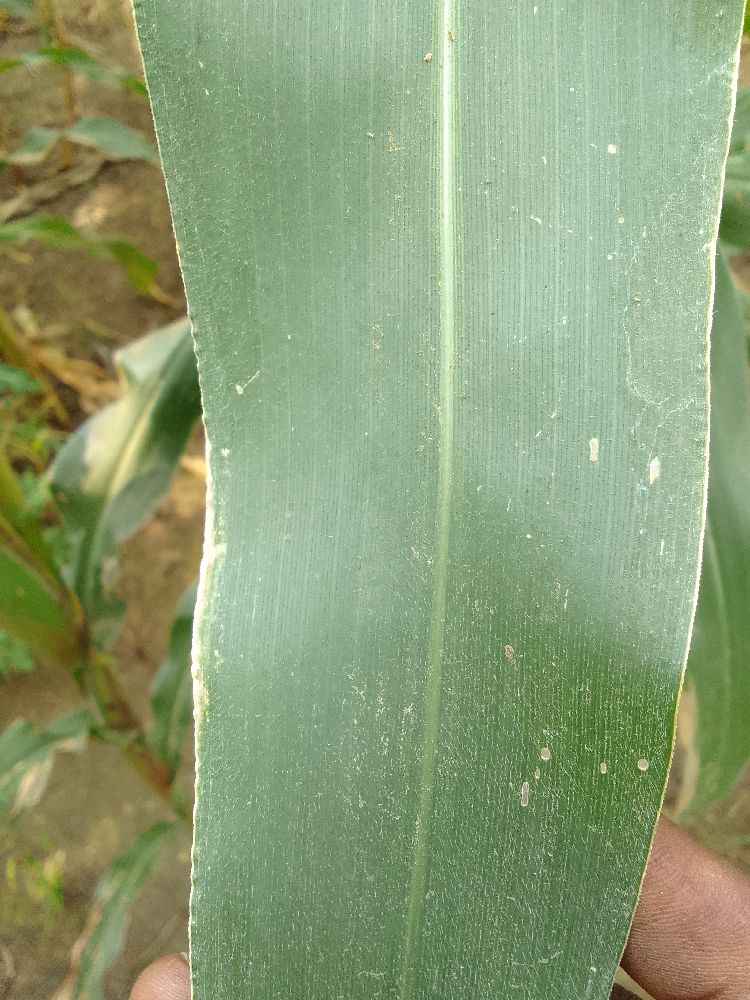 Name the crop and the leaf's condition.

maize, healthy
